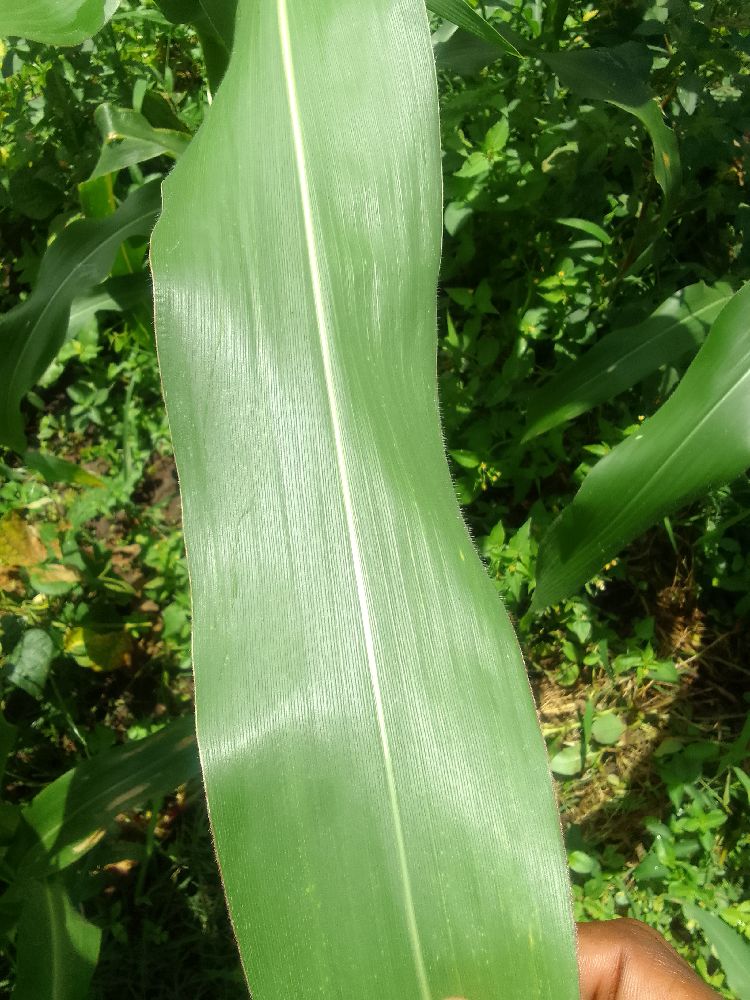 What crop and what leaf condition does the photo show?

maize, healthy
